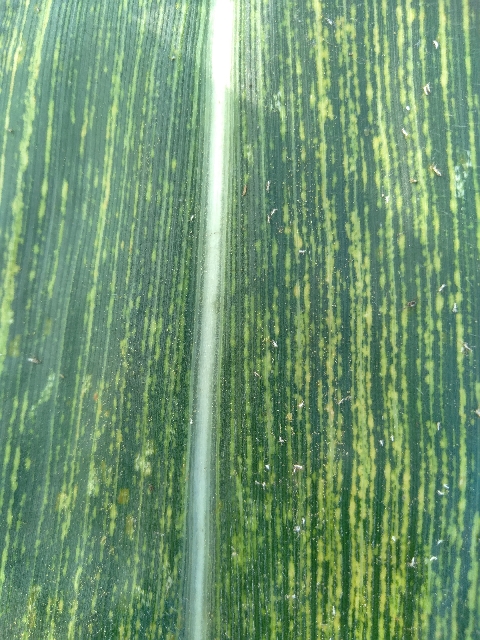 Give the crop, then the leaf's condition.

maize, maize streak virus
